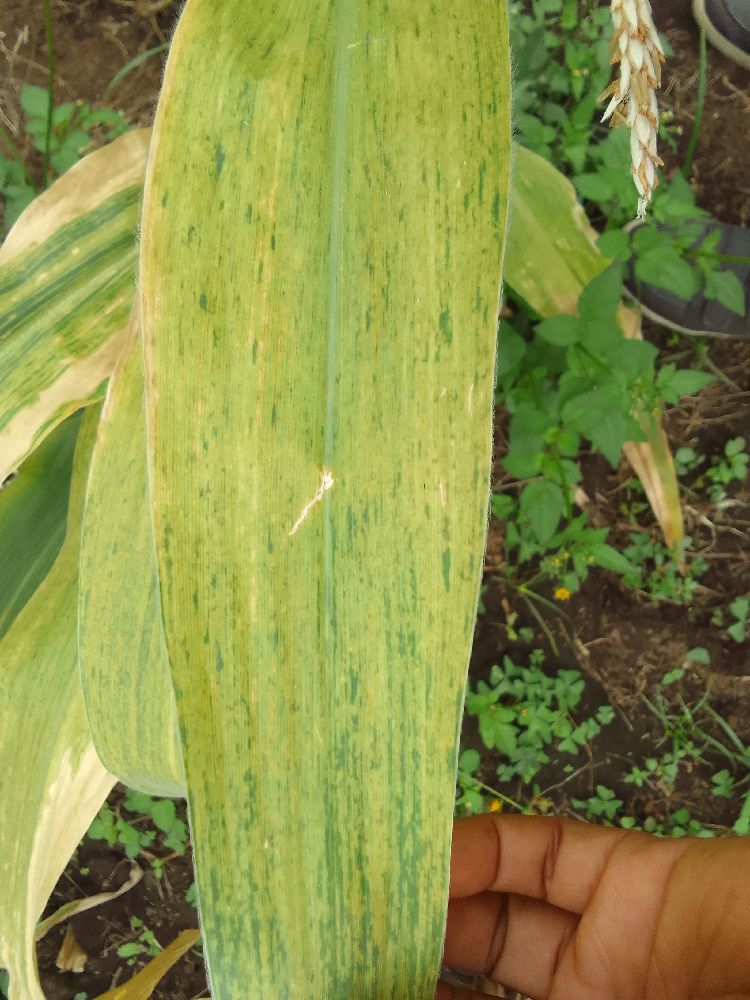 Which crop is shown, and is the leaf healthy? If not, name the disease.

maize, maize lethal necrosis
